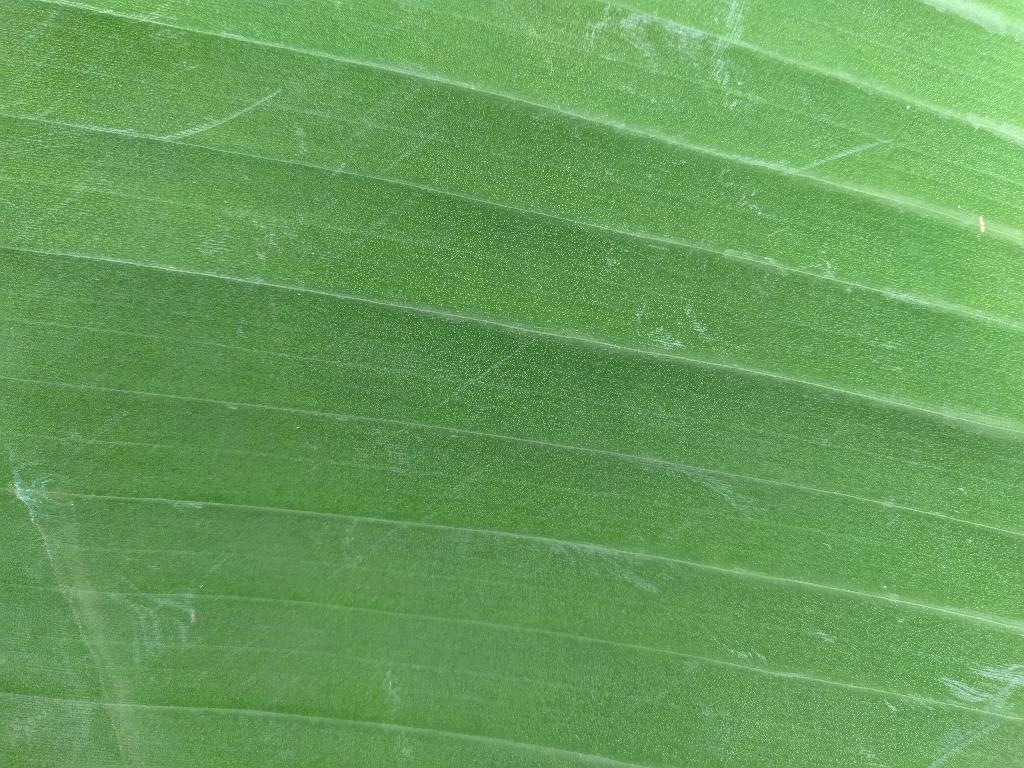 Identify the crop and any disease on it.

banana, healthy
